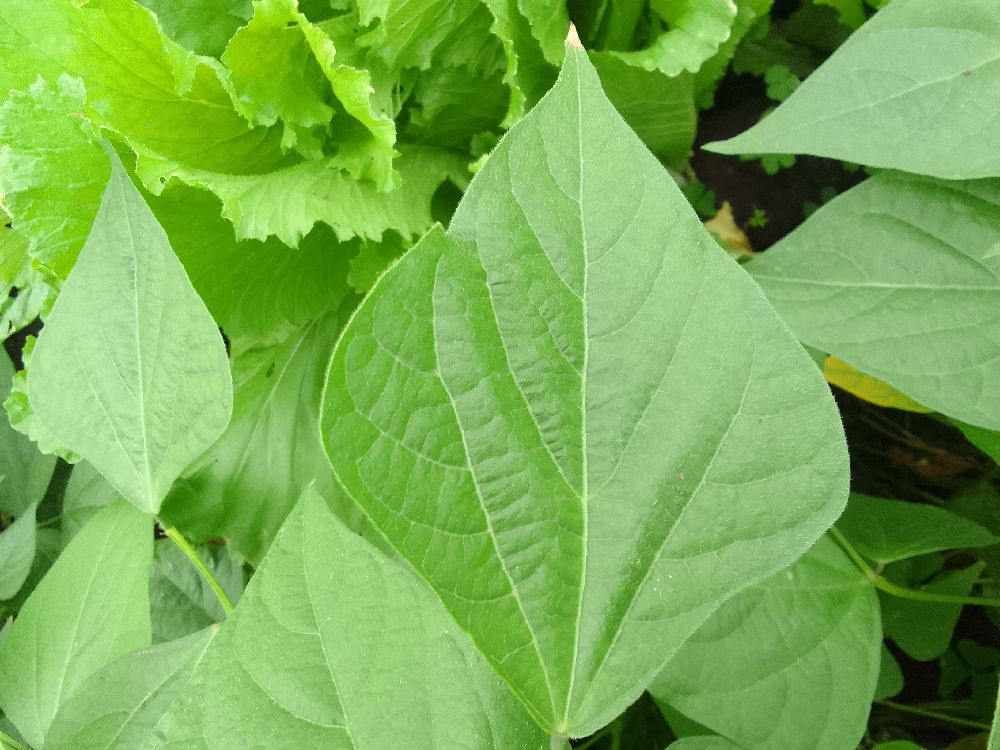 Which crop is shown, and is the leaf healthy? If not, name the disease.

common bean, healthy
